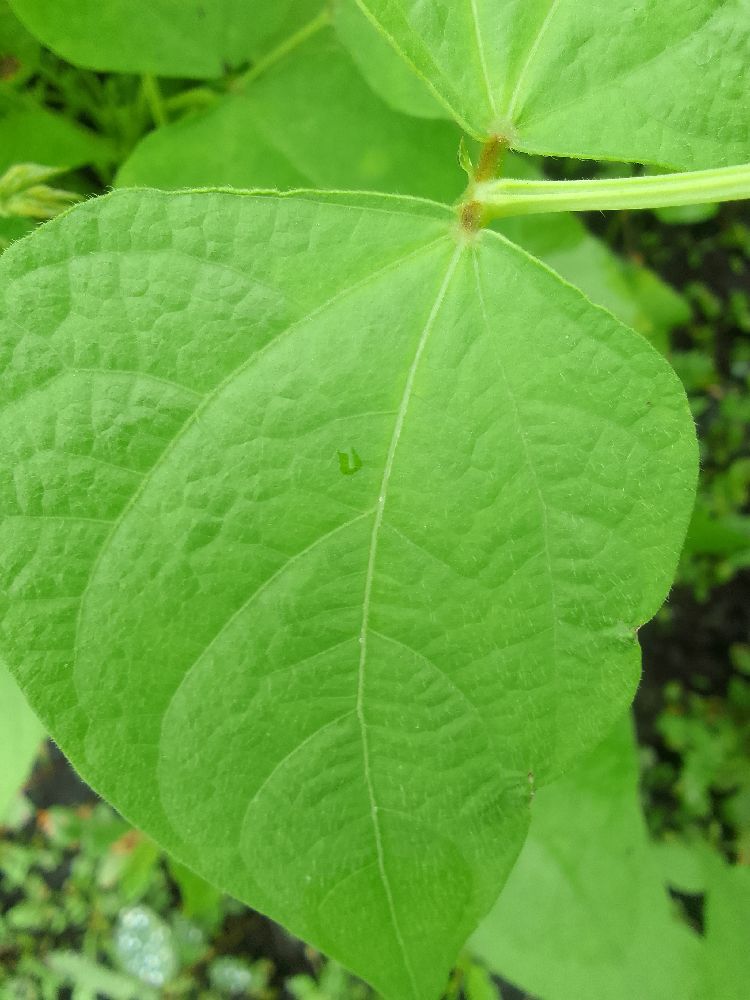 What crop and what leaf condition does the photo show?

common bean, healthy
